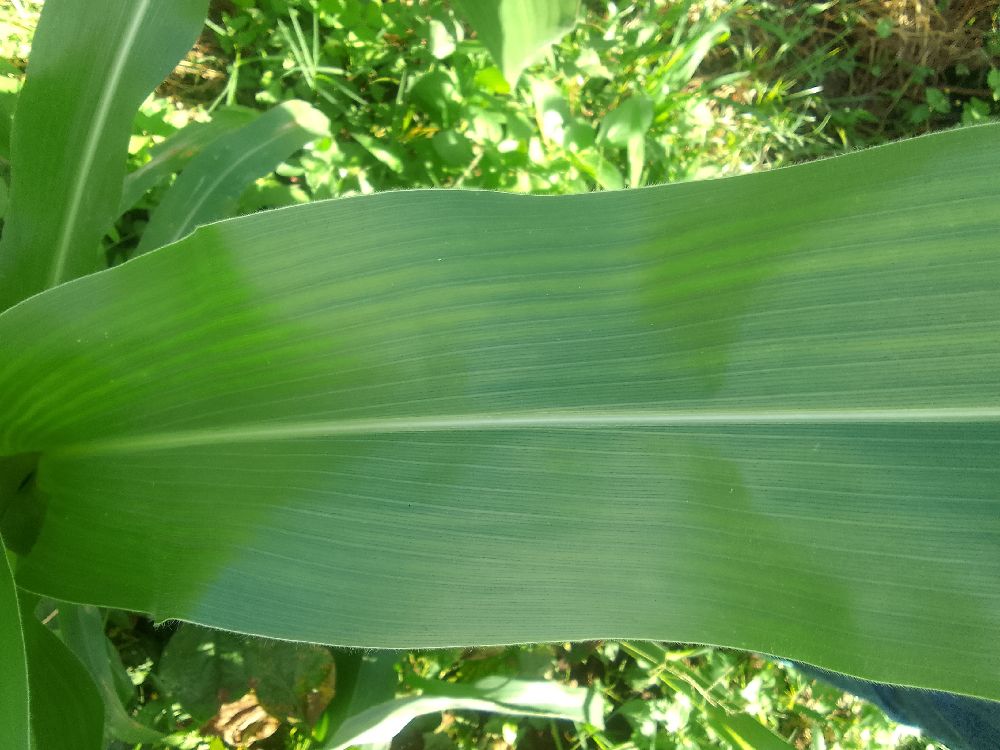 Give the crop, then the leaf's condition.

maize, healthy
